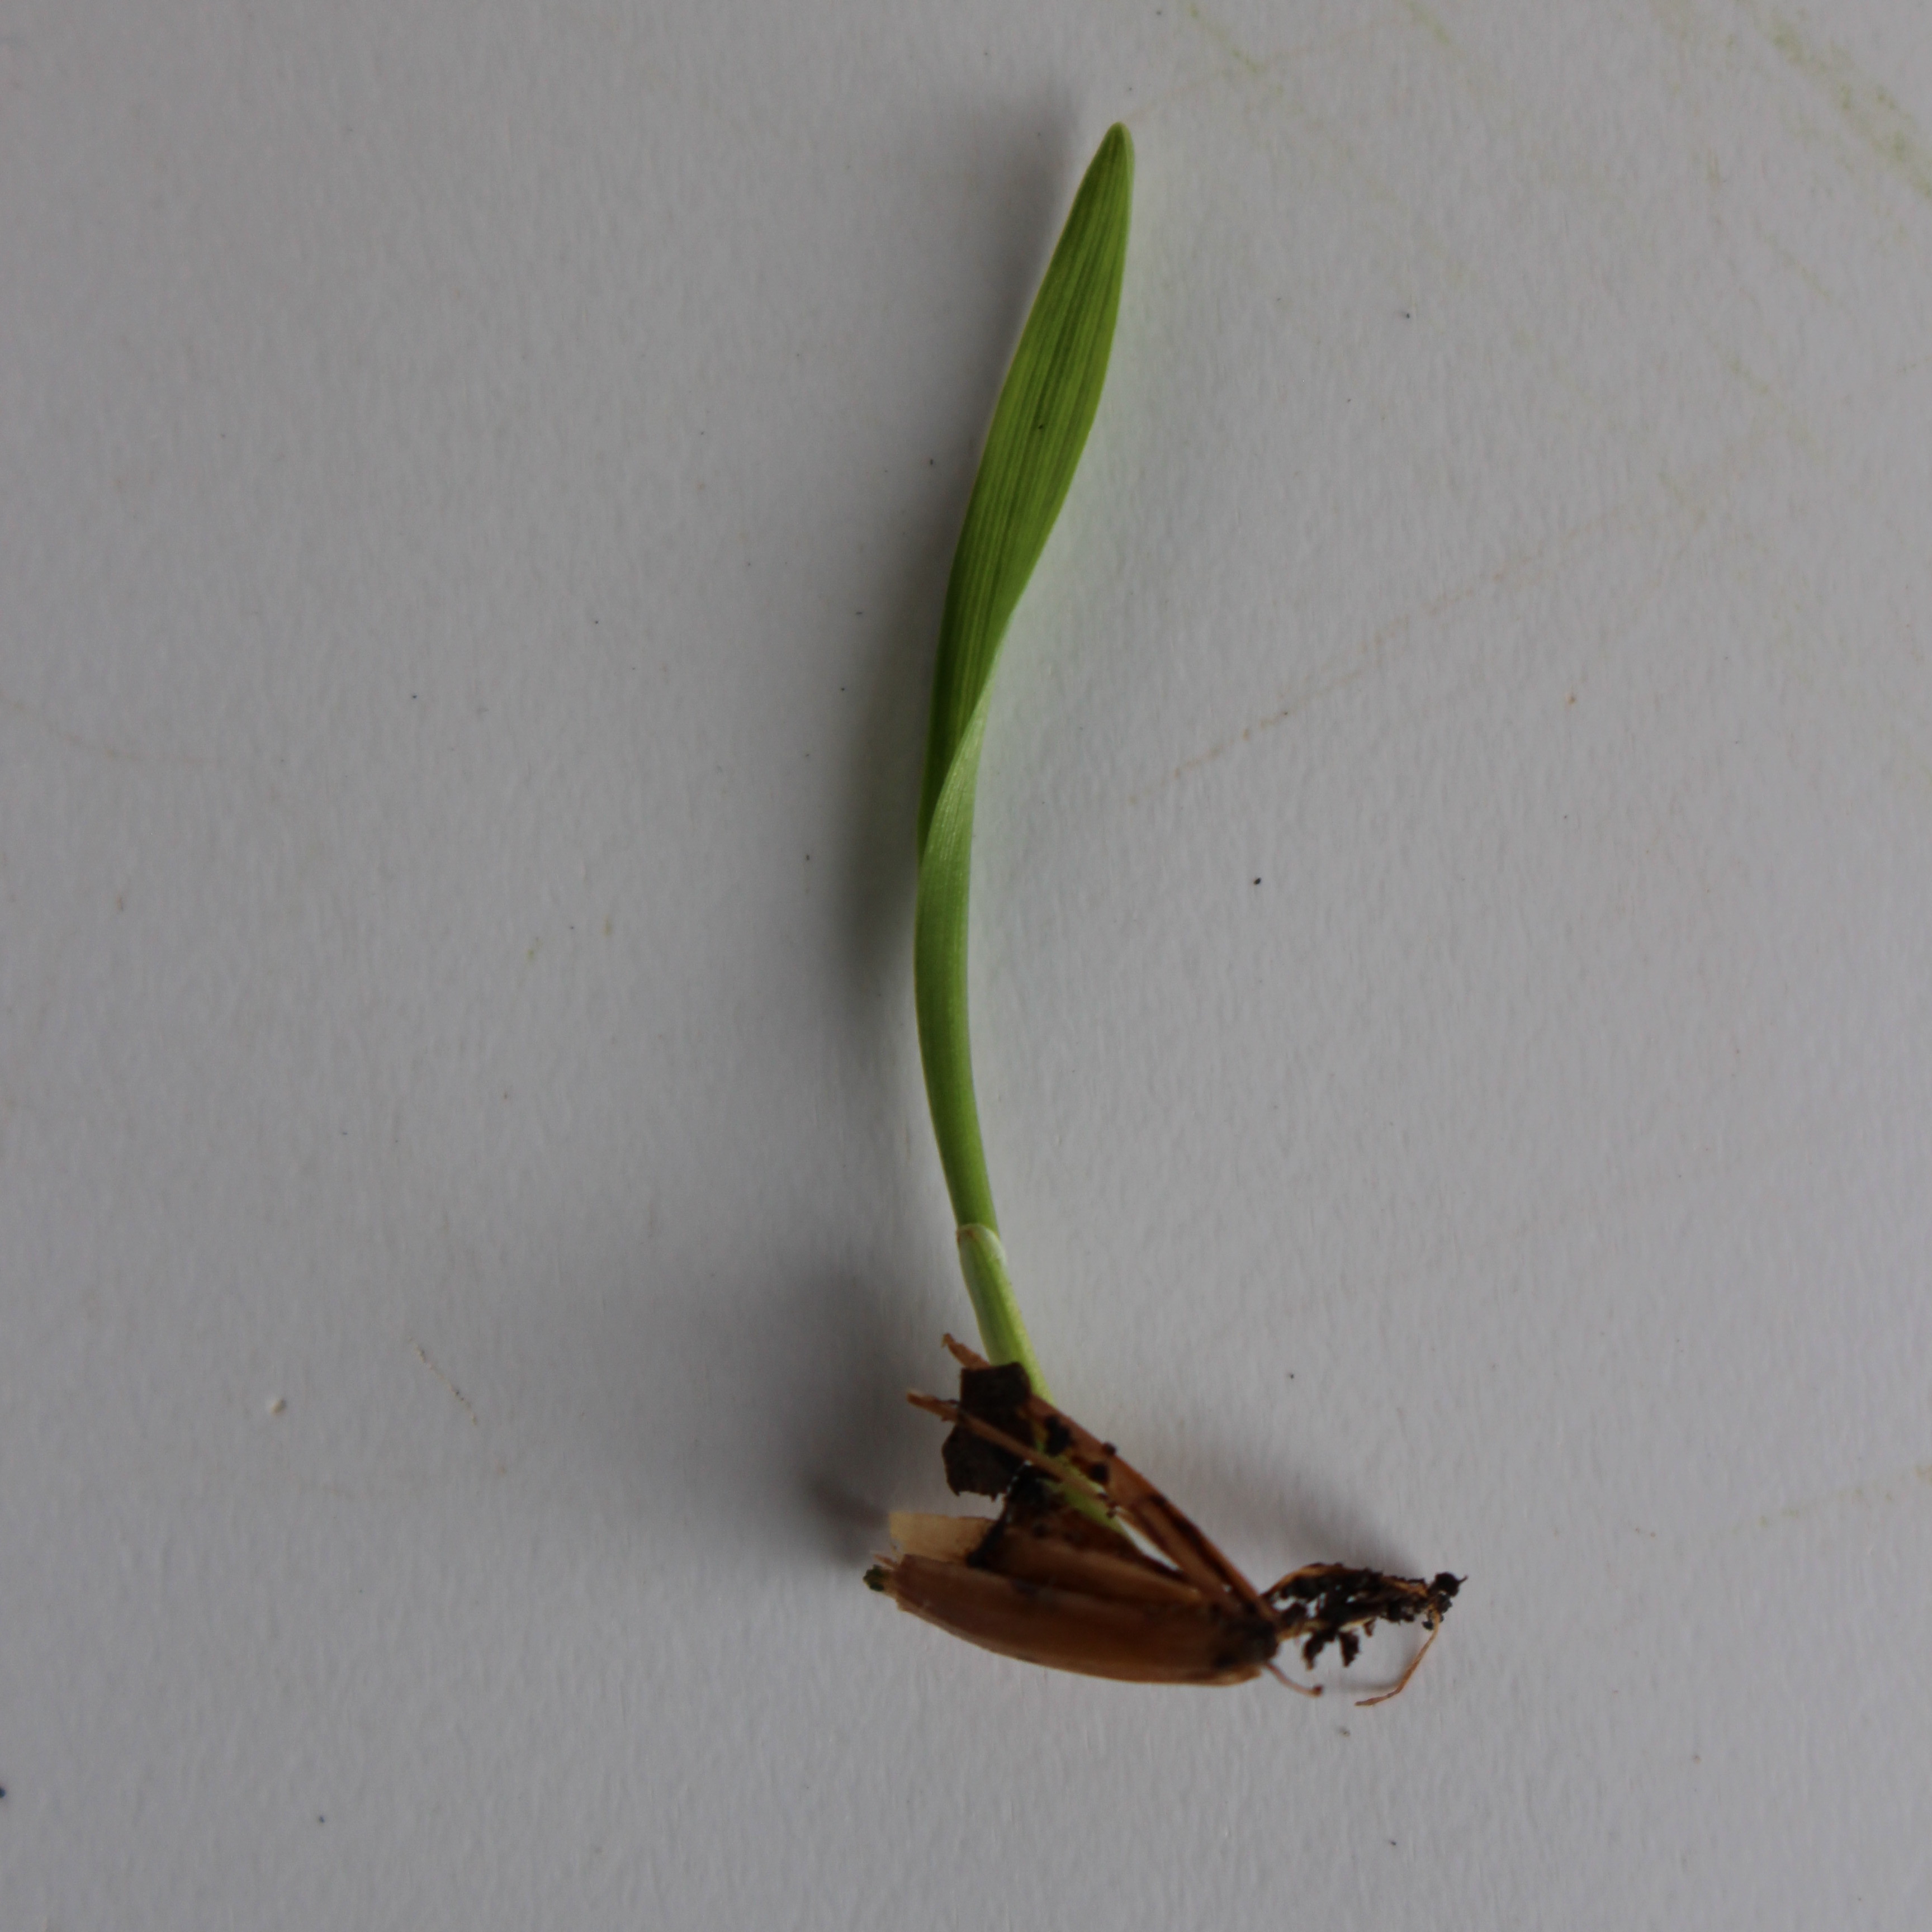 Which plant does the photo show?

Avena sterilis
